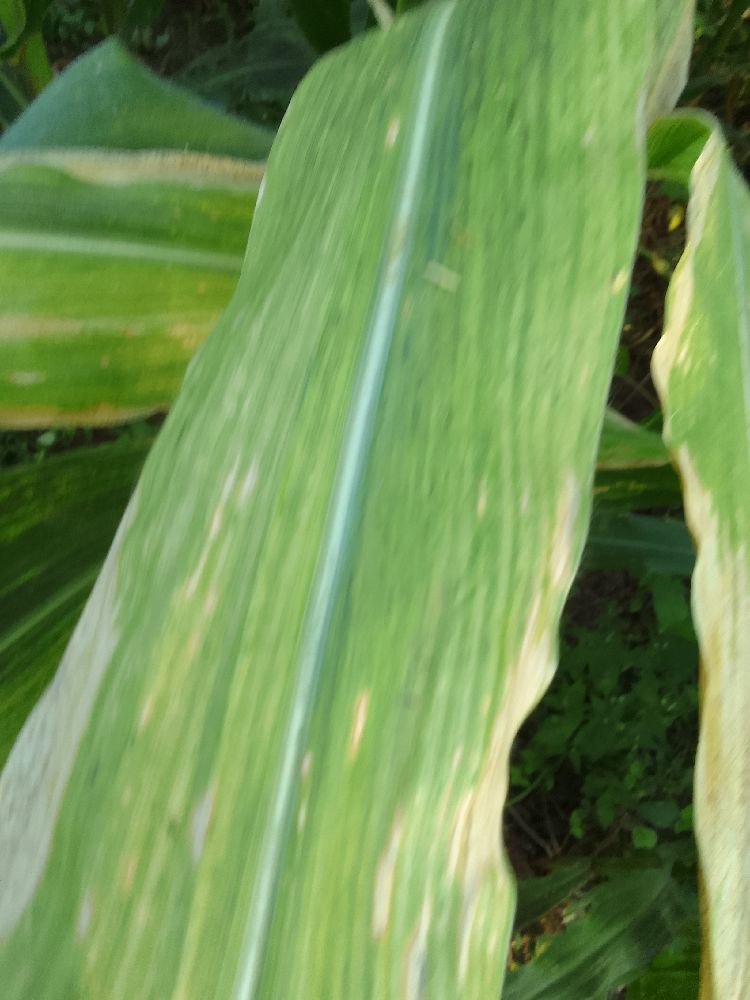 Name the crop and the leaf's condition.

maize, maize lethal necrosis
